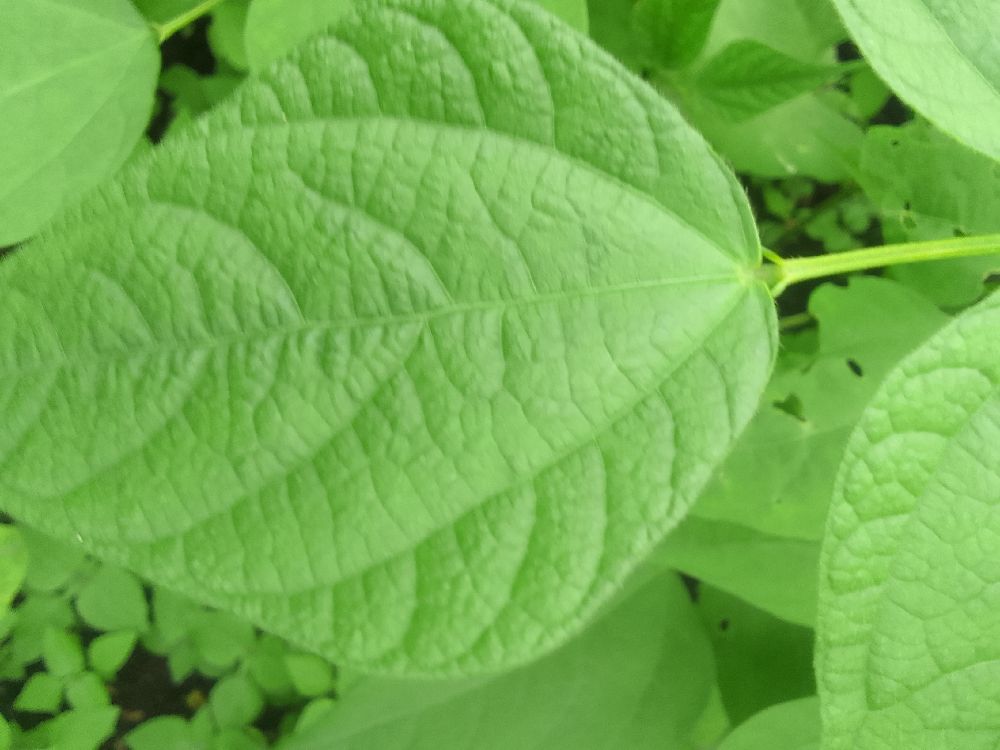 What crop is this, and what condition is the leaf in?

common bean, healthy
